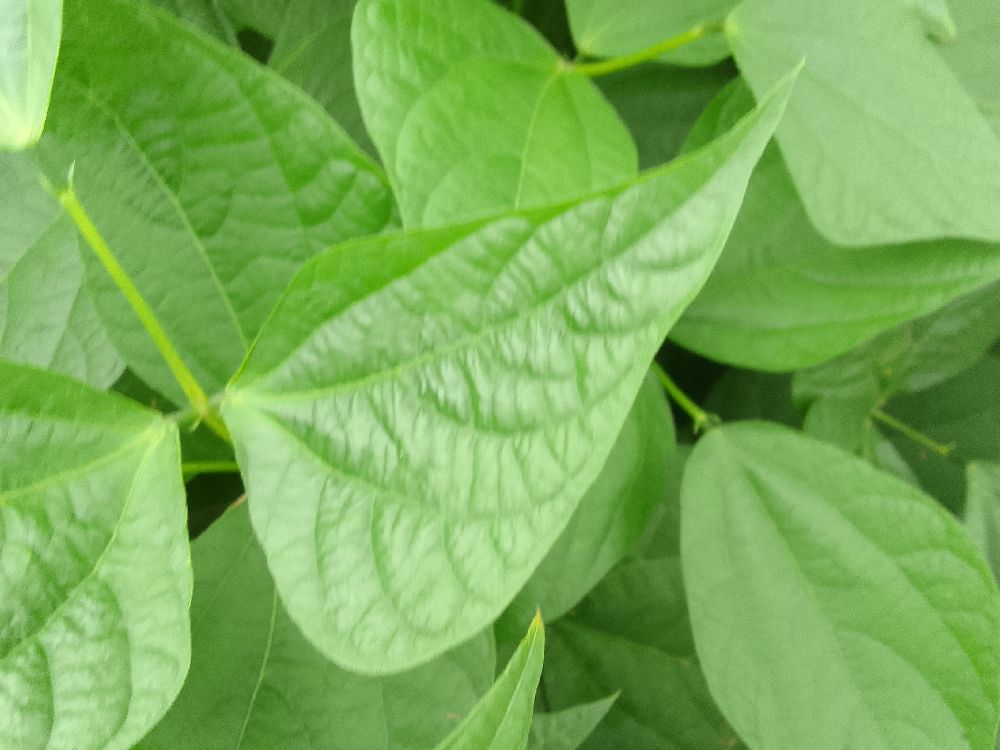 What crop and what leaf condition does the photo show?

common bean, healthy
